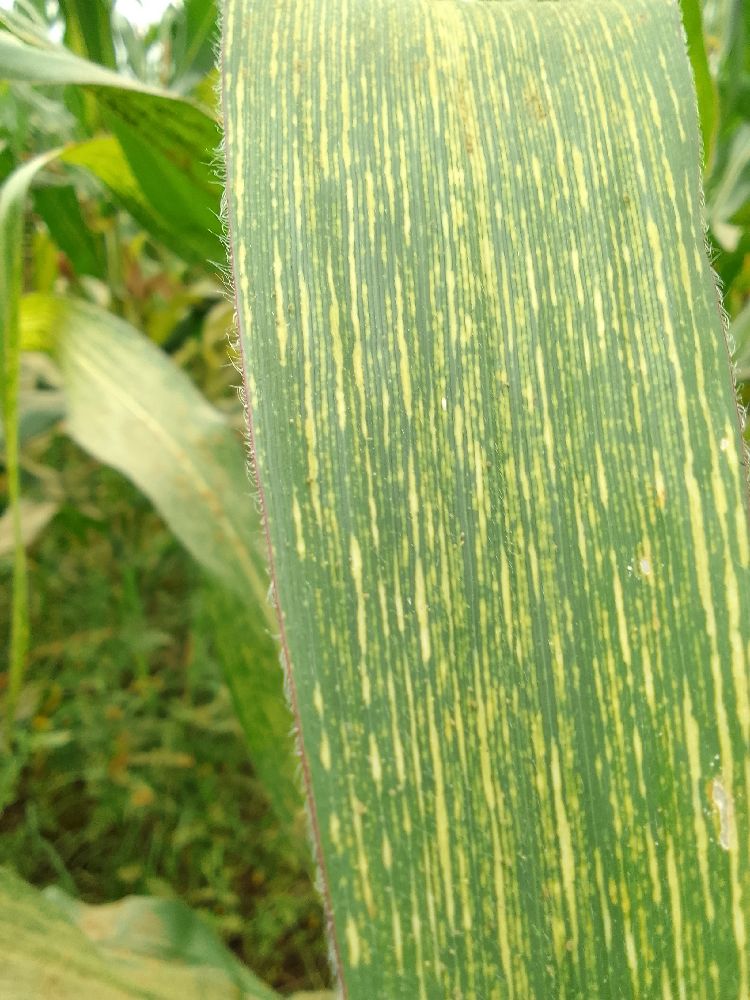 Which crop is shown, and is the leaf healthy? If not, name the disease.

maize, maize streak virus
